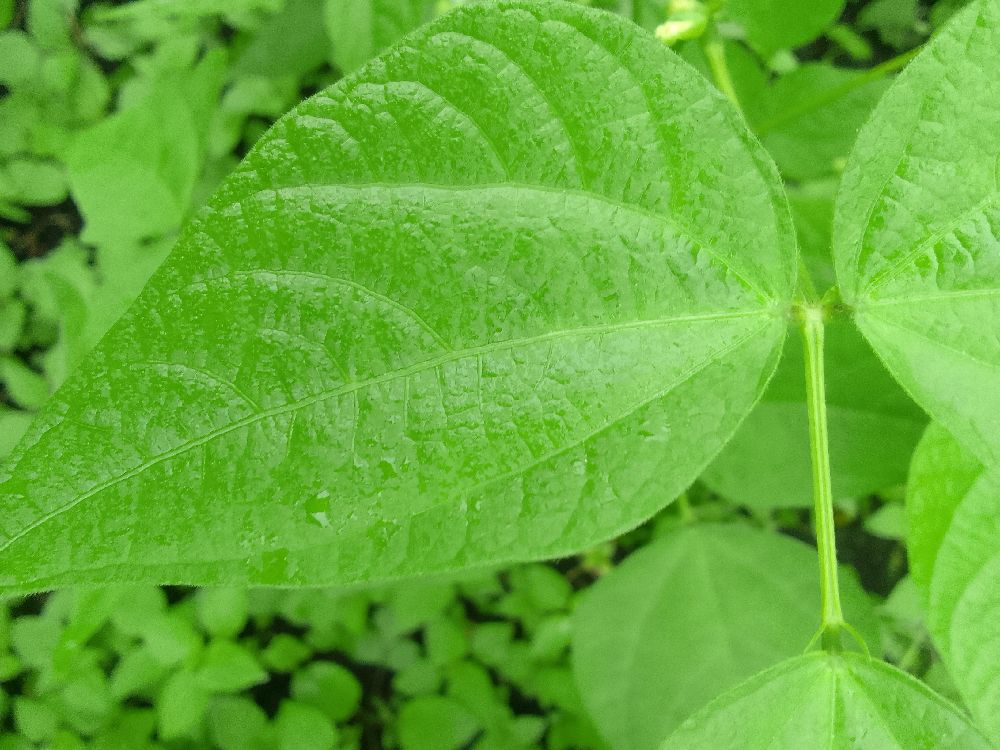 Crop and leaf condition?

common bean, healthy
